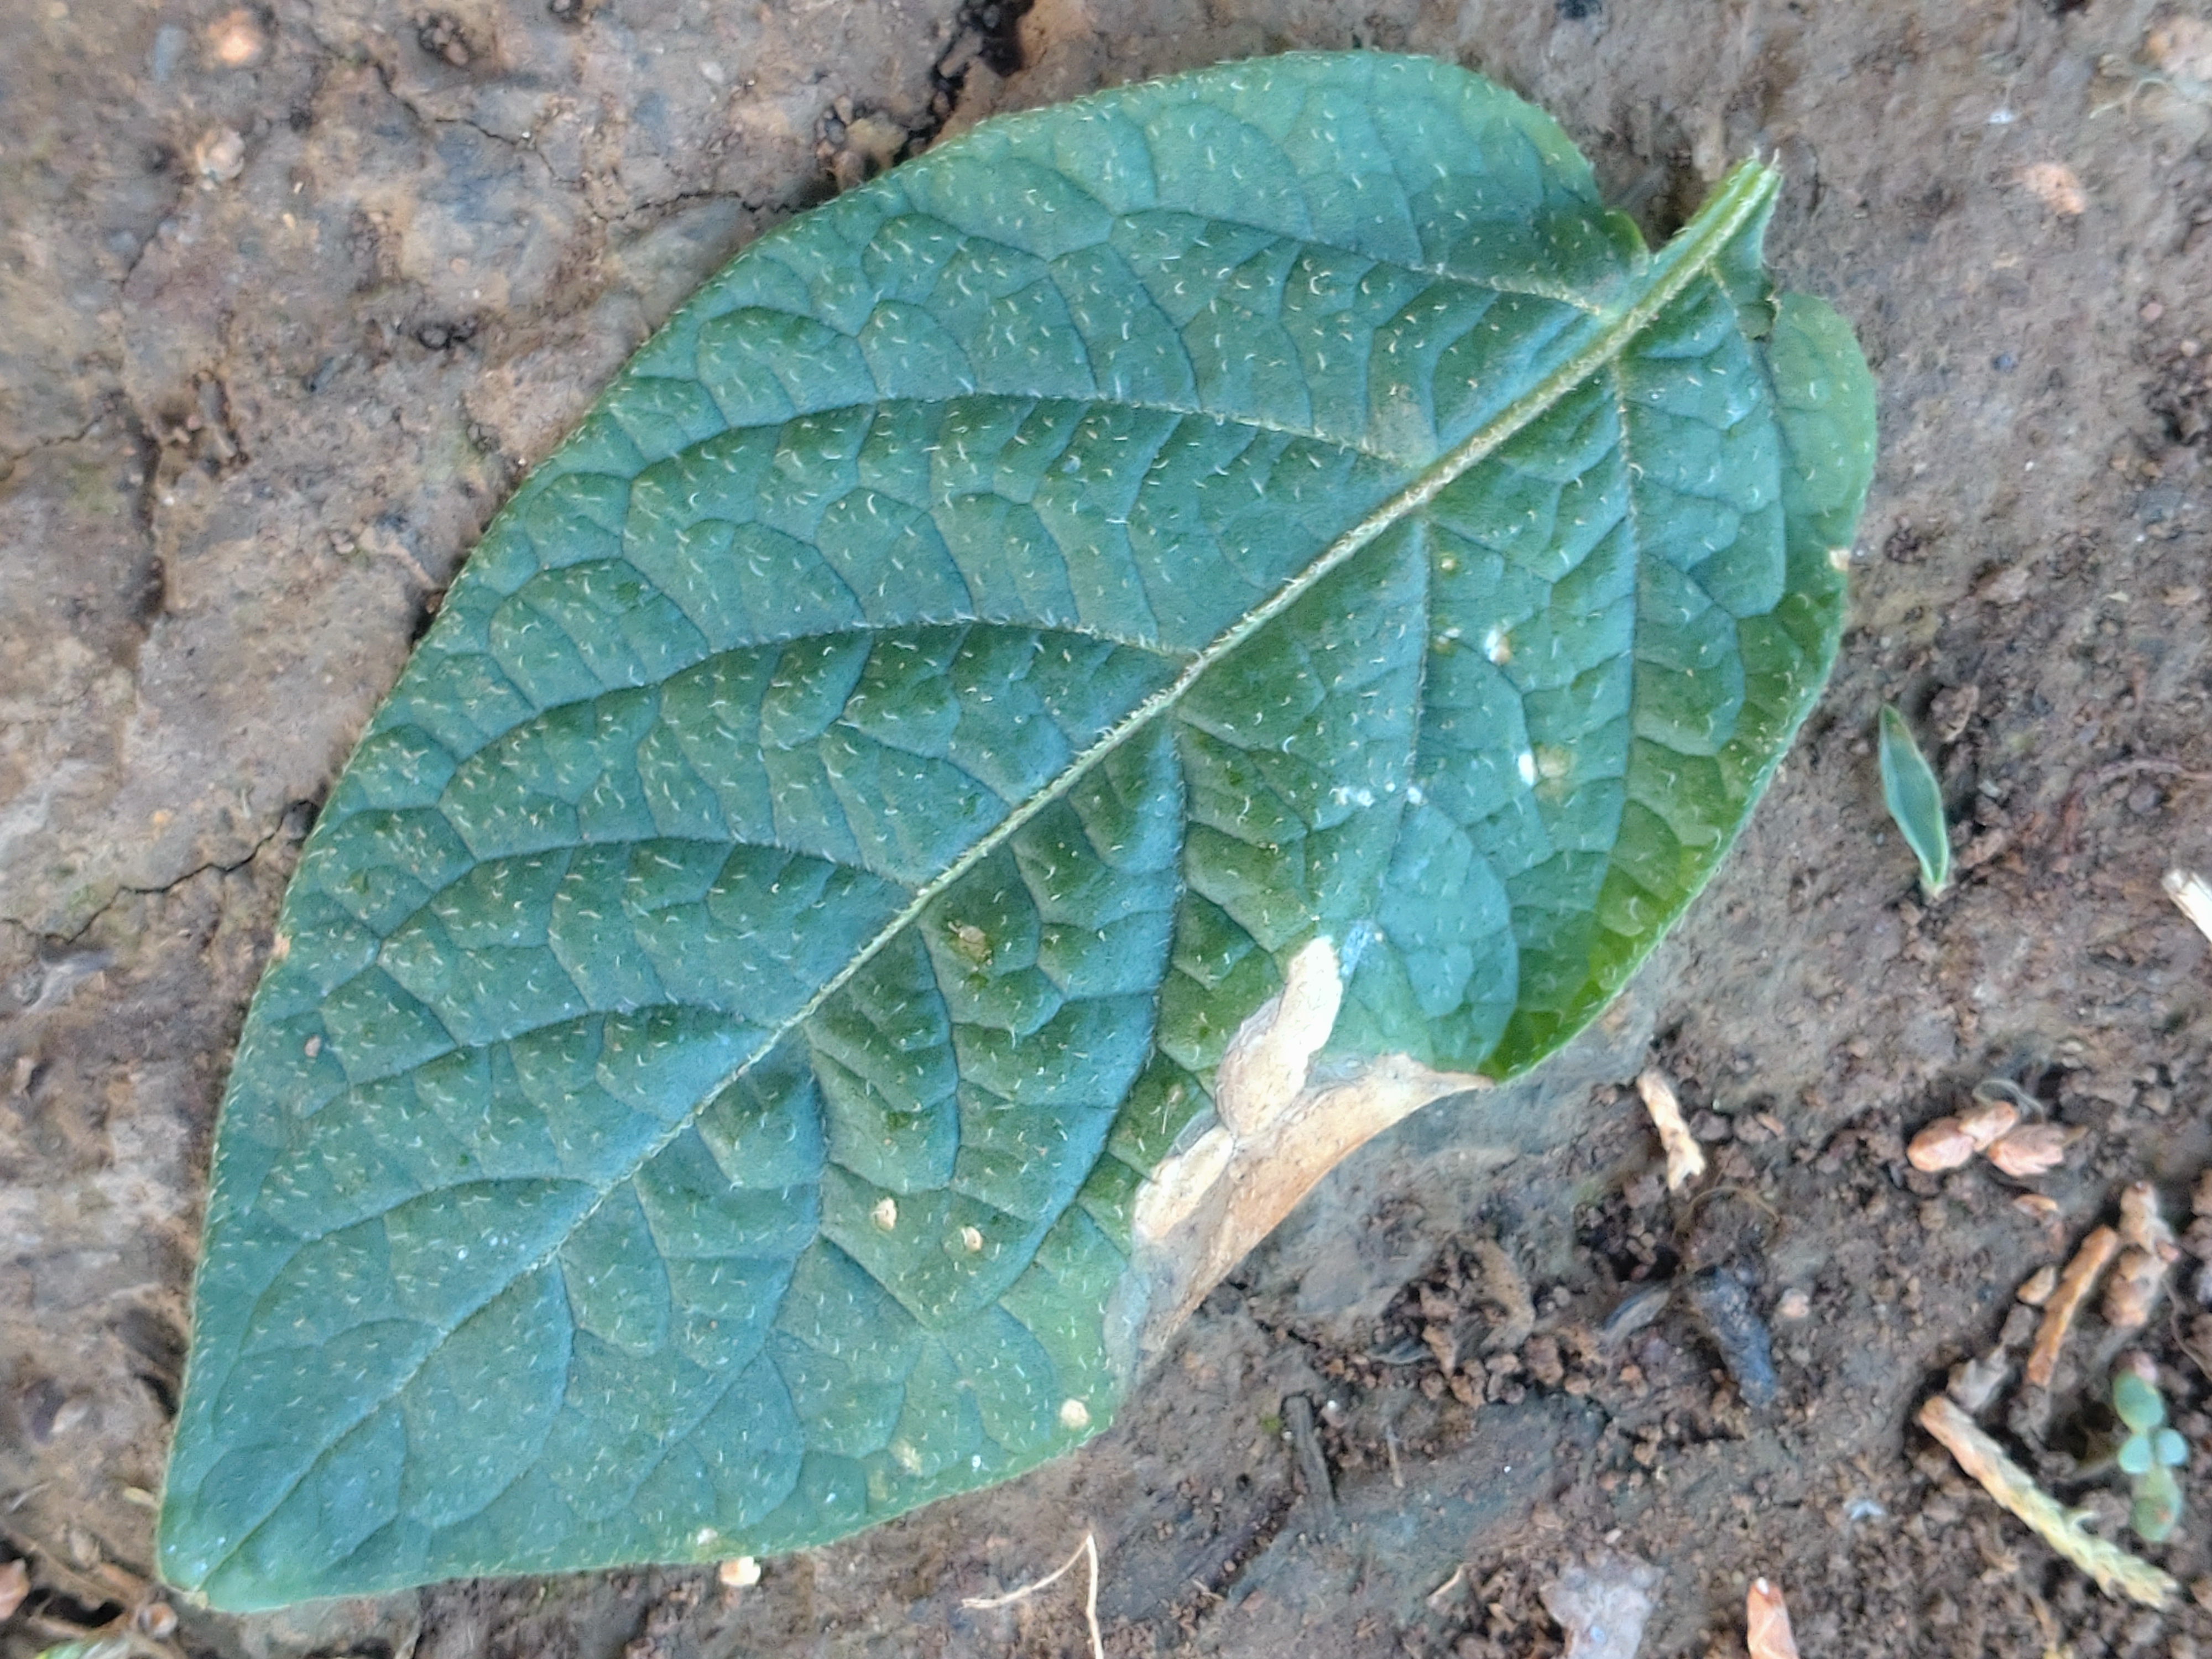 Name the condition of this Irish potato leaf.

early blight
